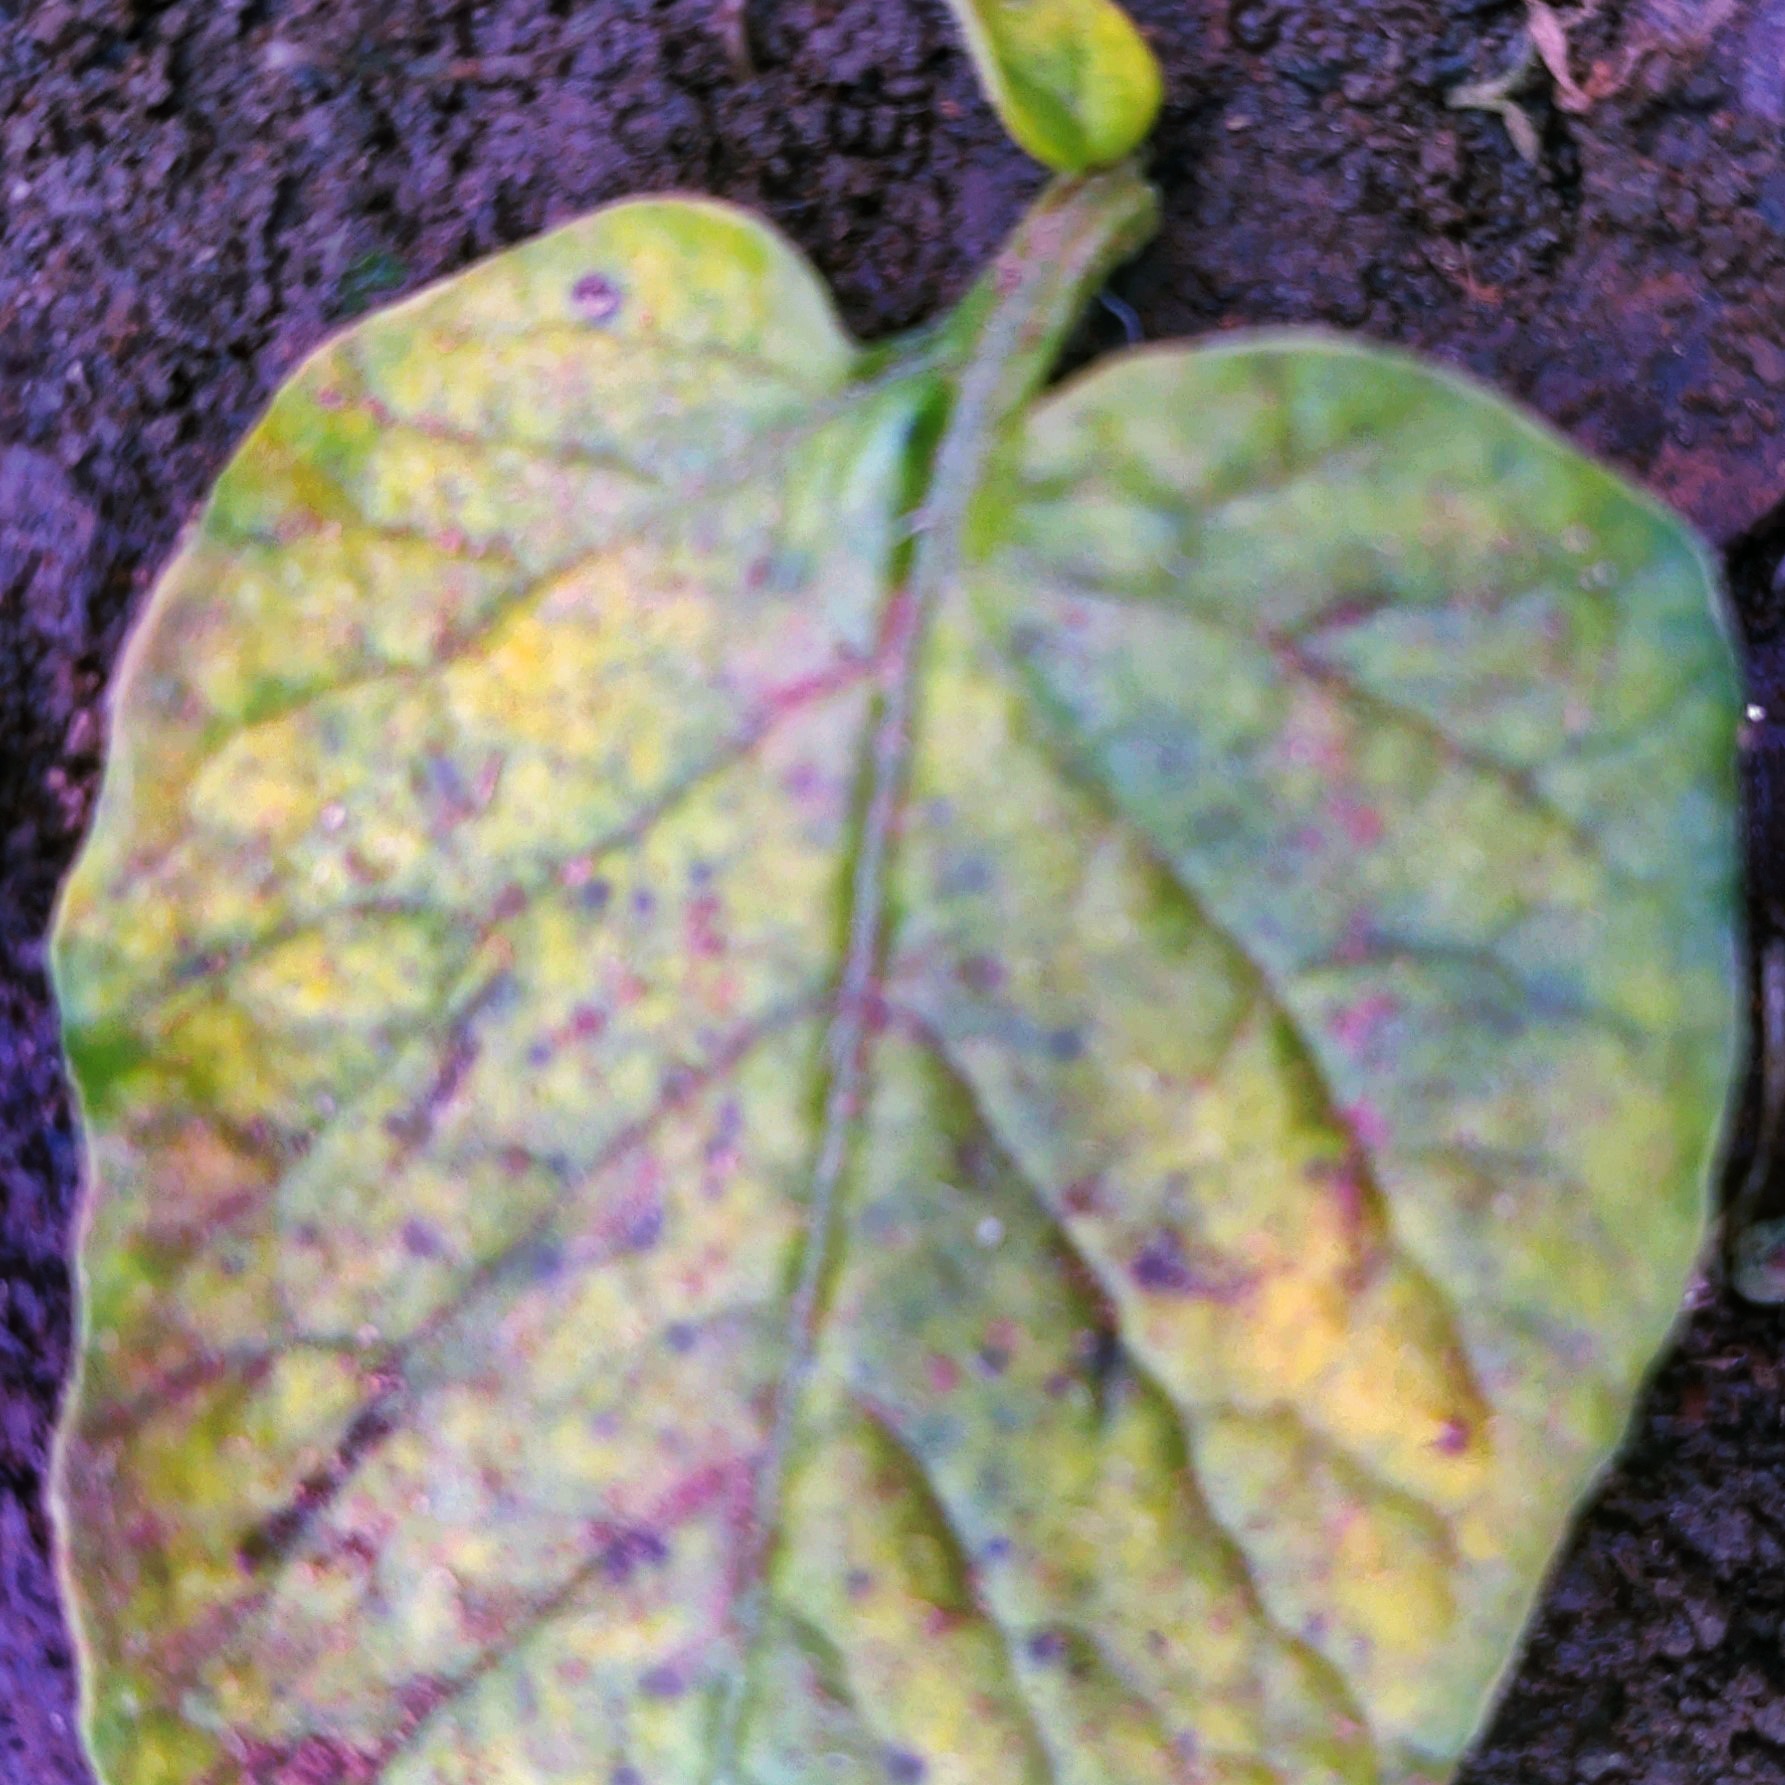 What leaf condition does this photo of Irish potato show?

late blight
